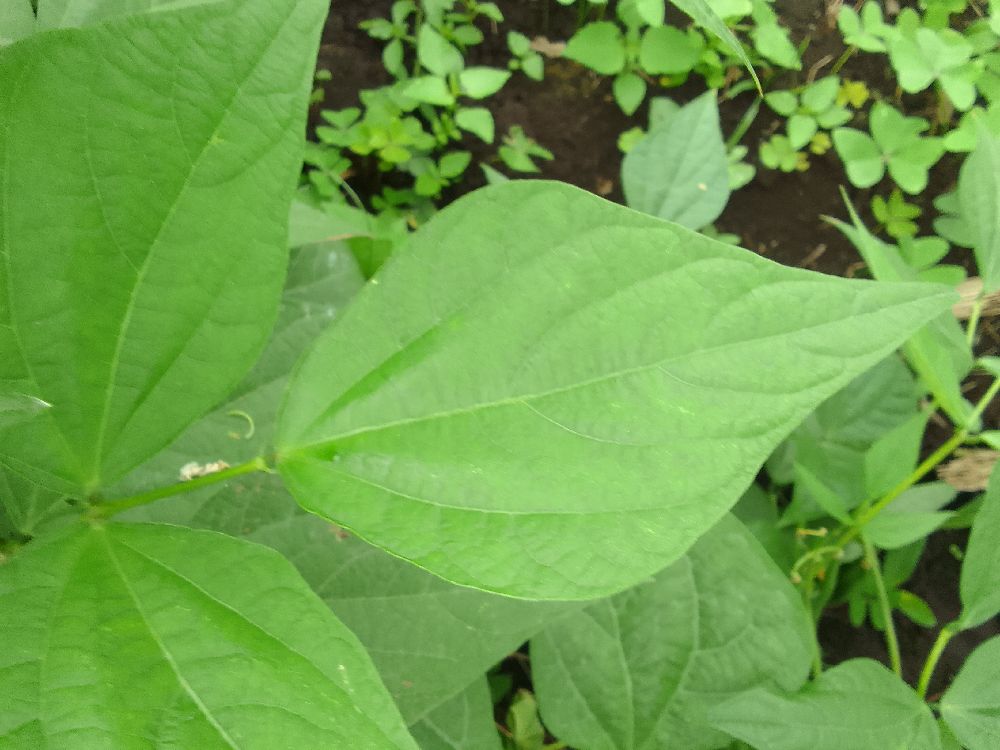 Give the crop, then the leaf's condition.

common bean, healthy
